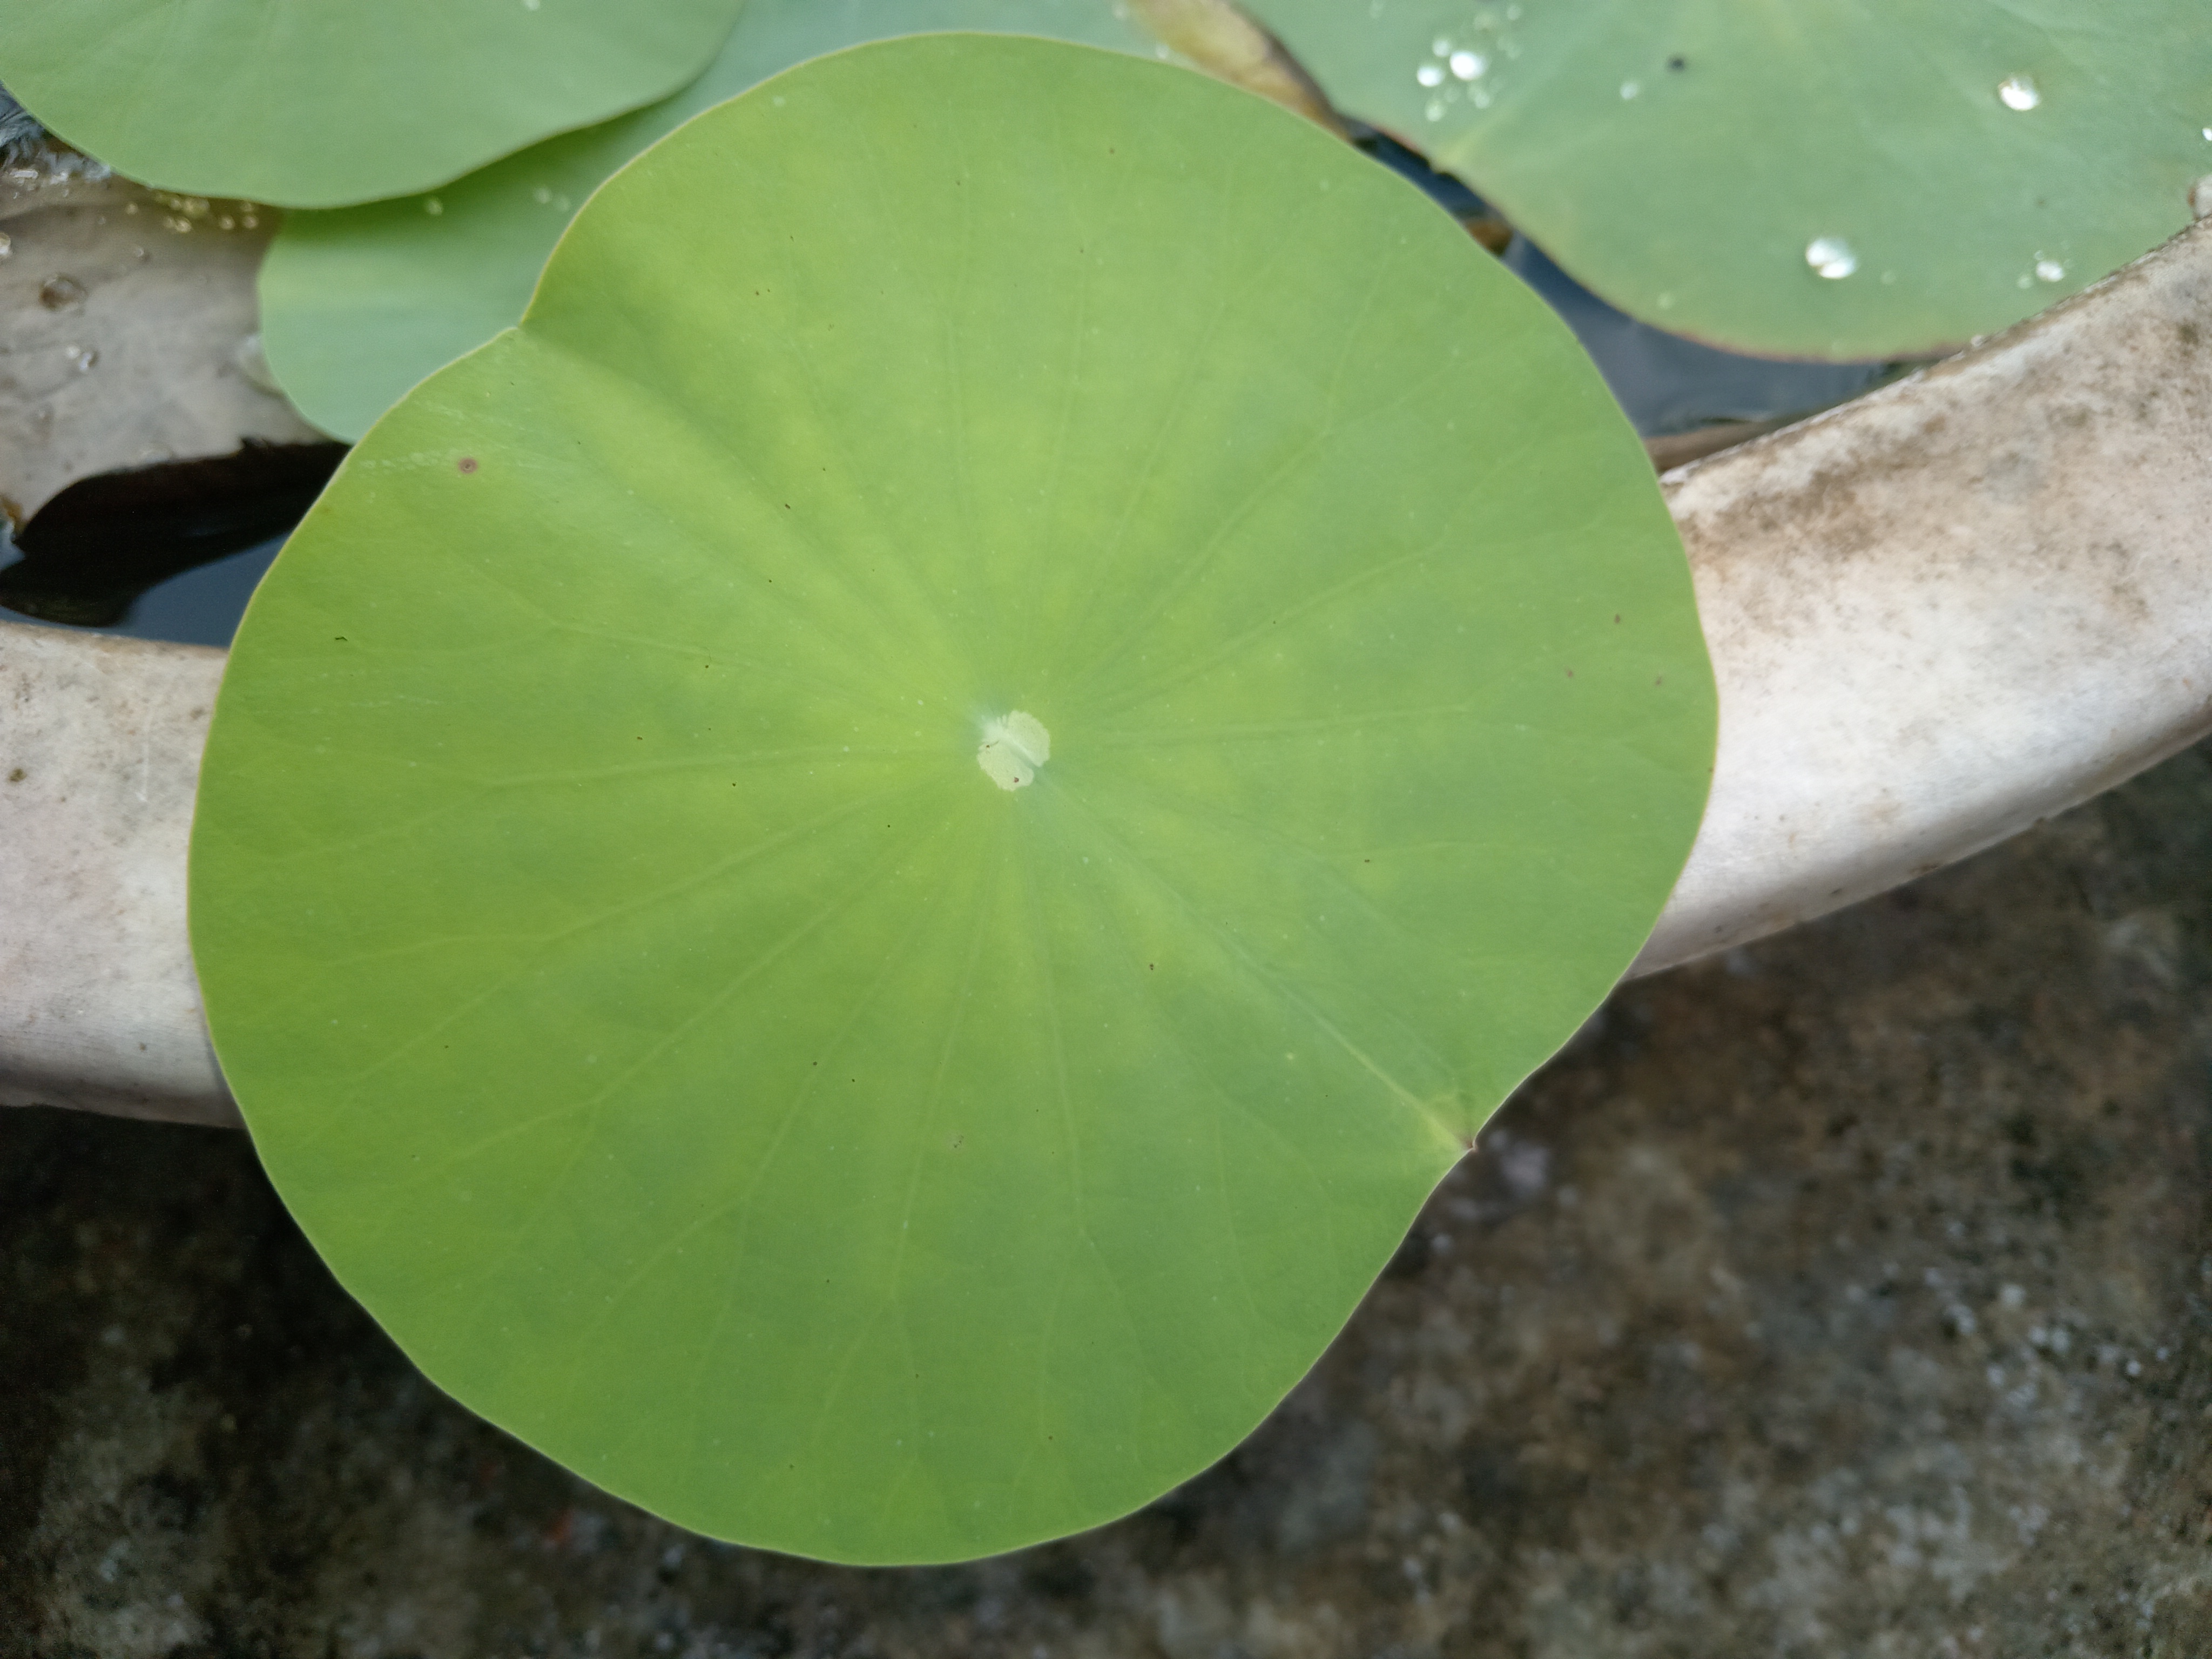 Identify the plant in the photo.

lotus
